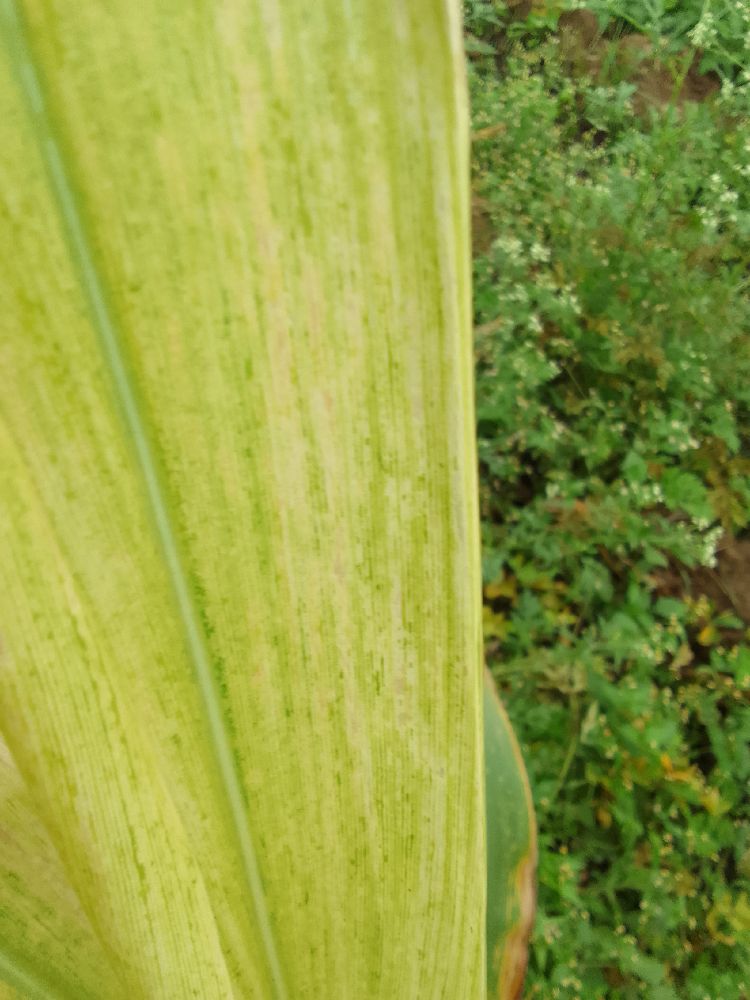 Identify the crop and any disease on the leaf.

maize, maize lethal necrosis
